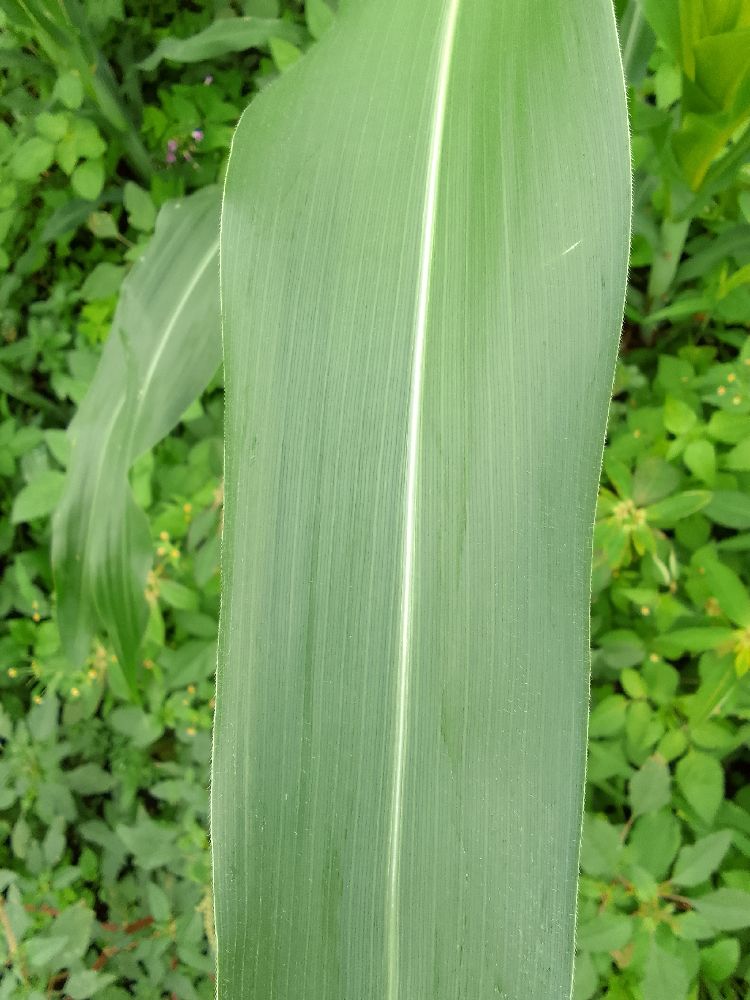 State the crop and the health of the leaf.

maize, healthy
